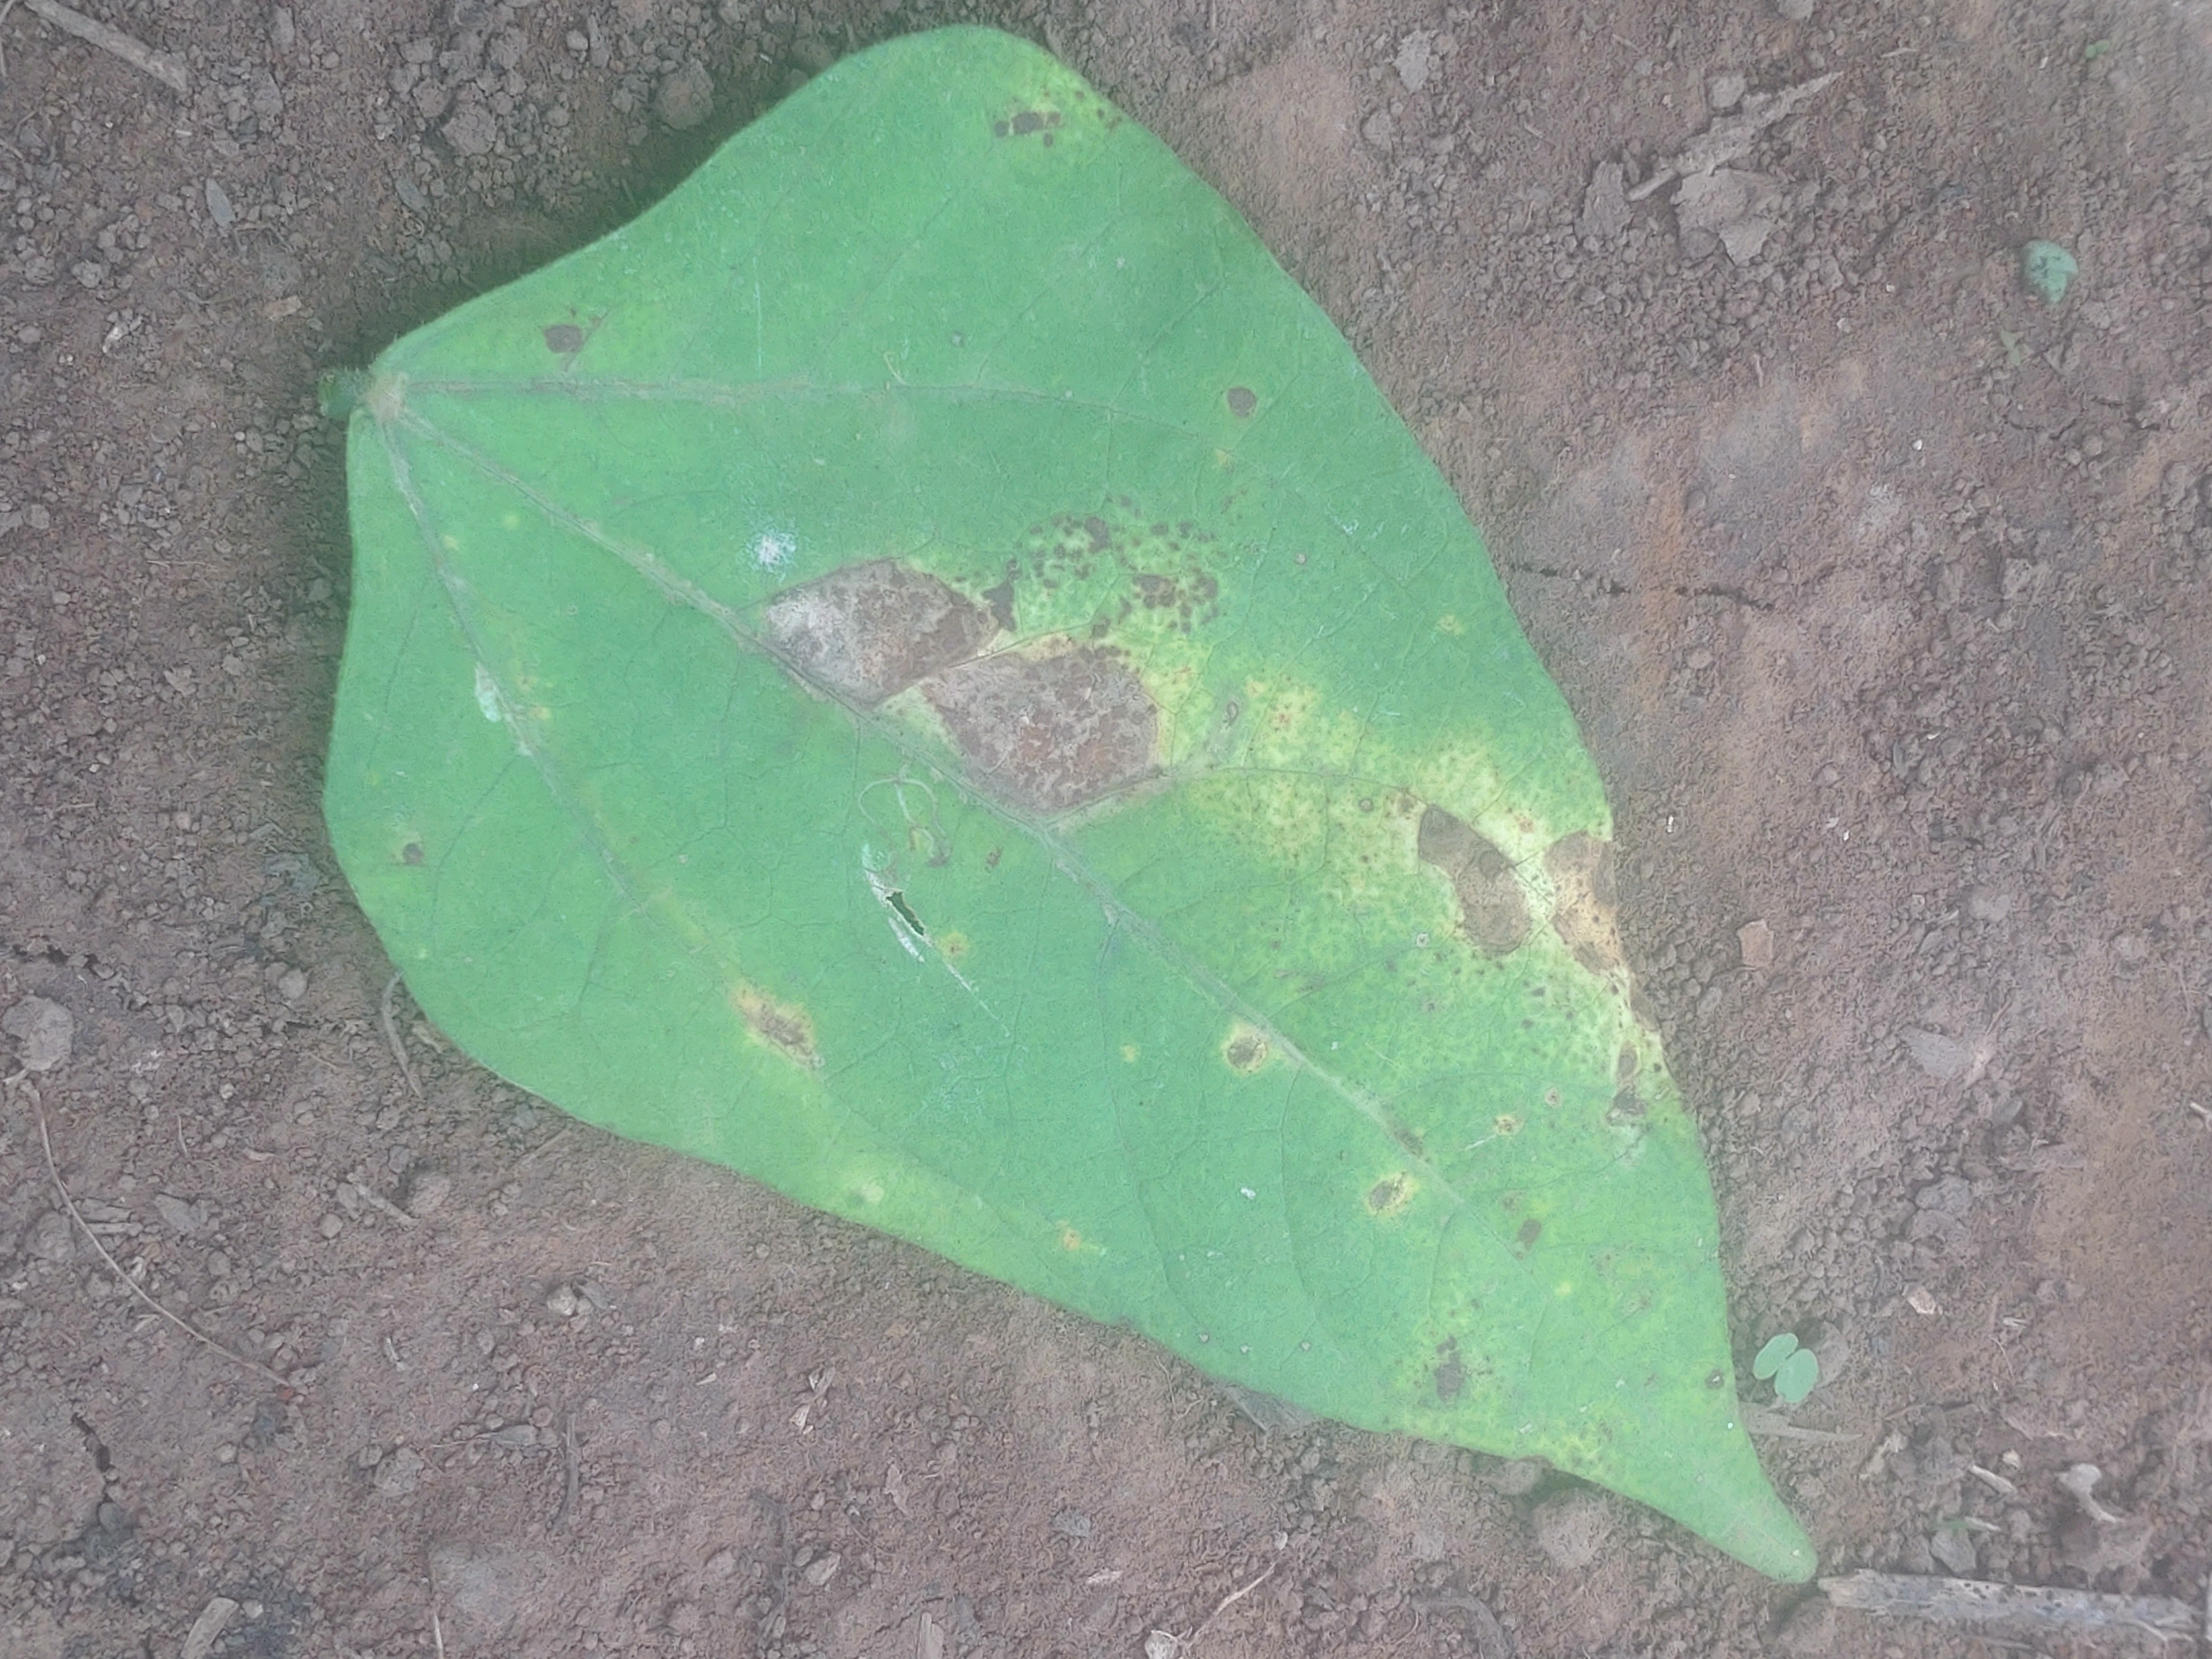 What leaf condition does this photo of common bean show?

rust
